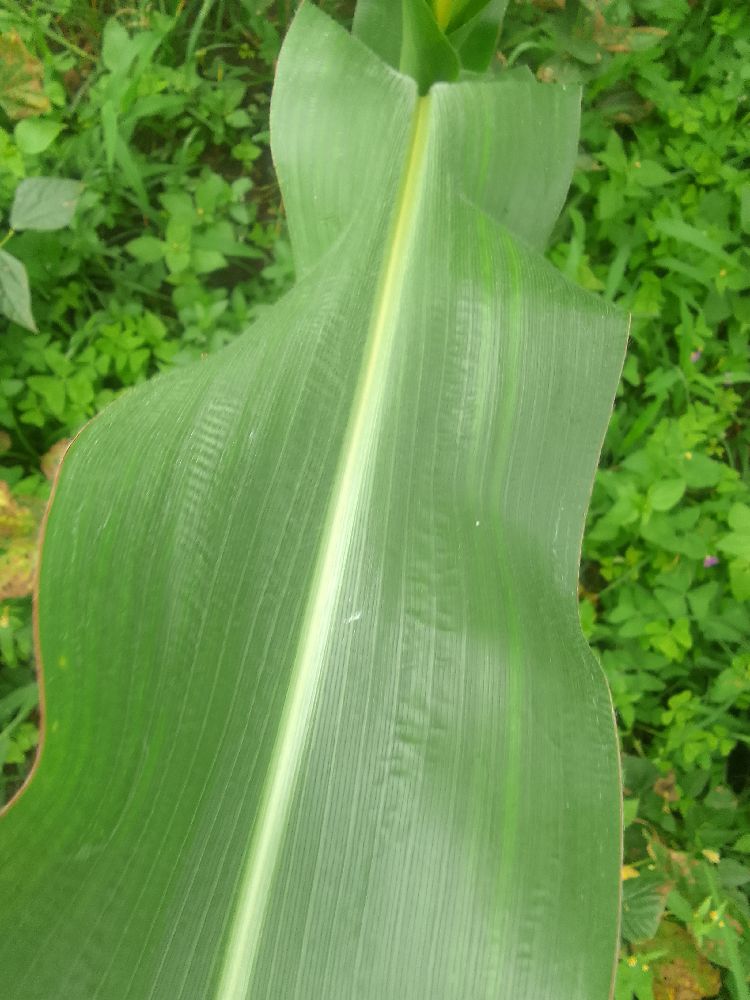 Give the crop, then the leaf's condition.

maize, healthy
